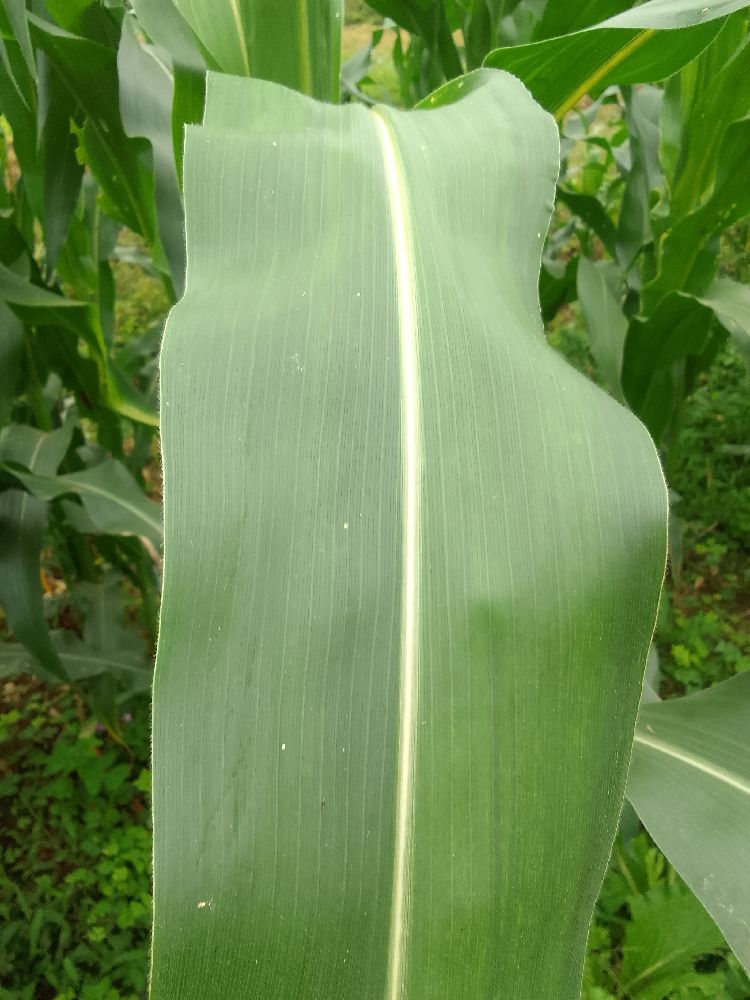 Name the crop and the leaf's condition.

maize, healthy
